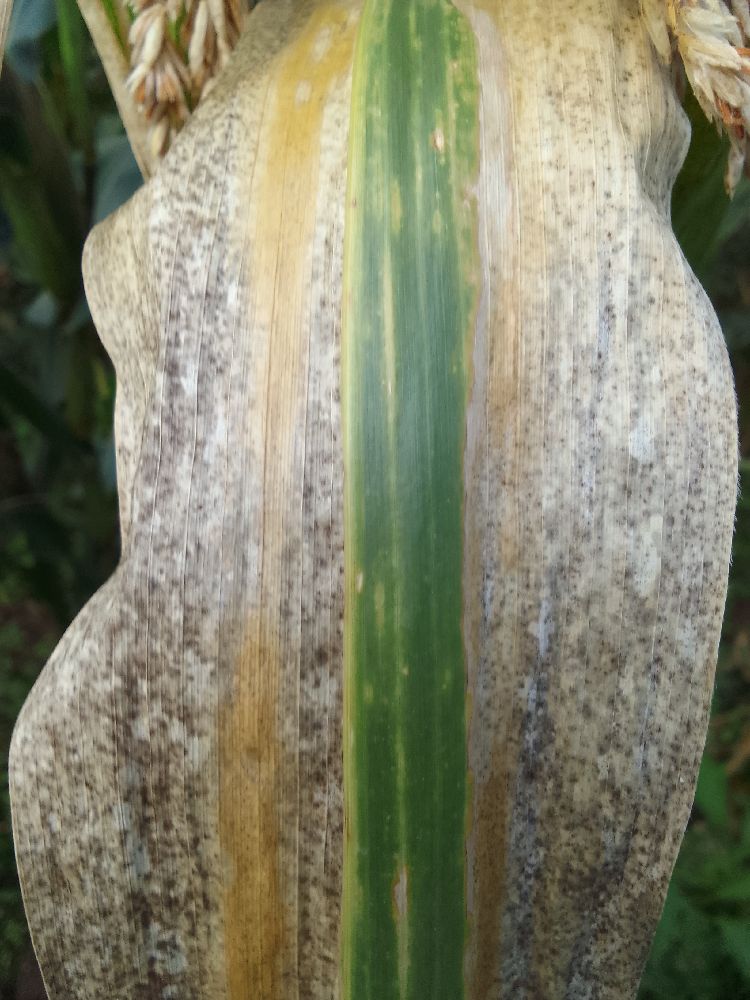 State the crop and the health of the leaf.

maize, maize lethal necrosis
